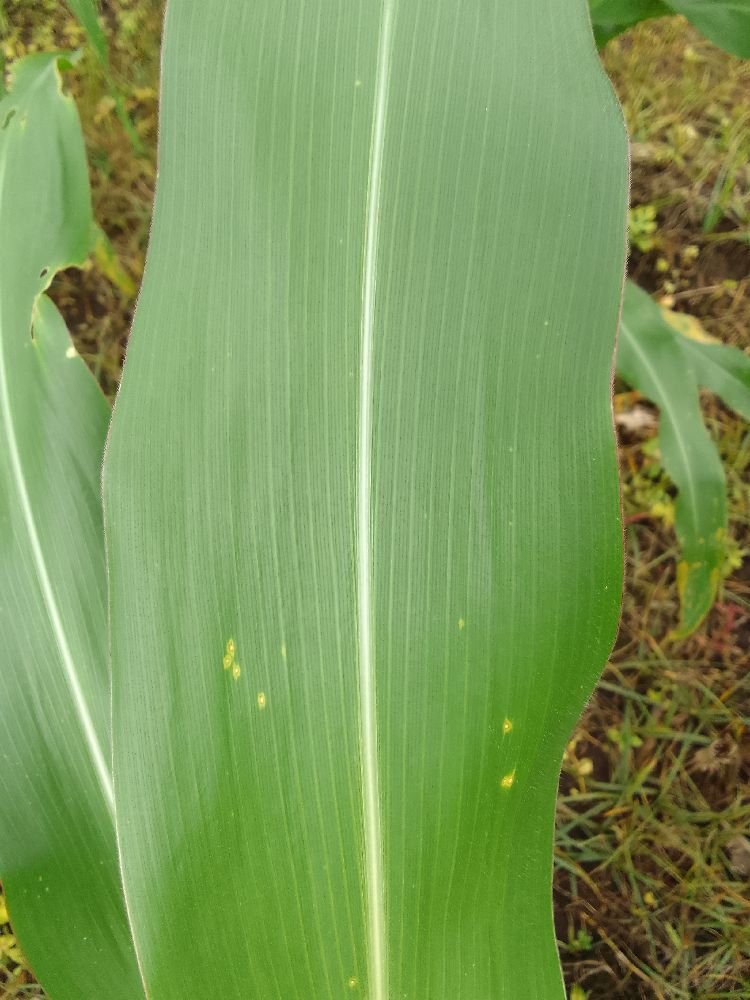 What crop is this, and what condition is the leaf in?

maize, healthy
